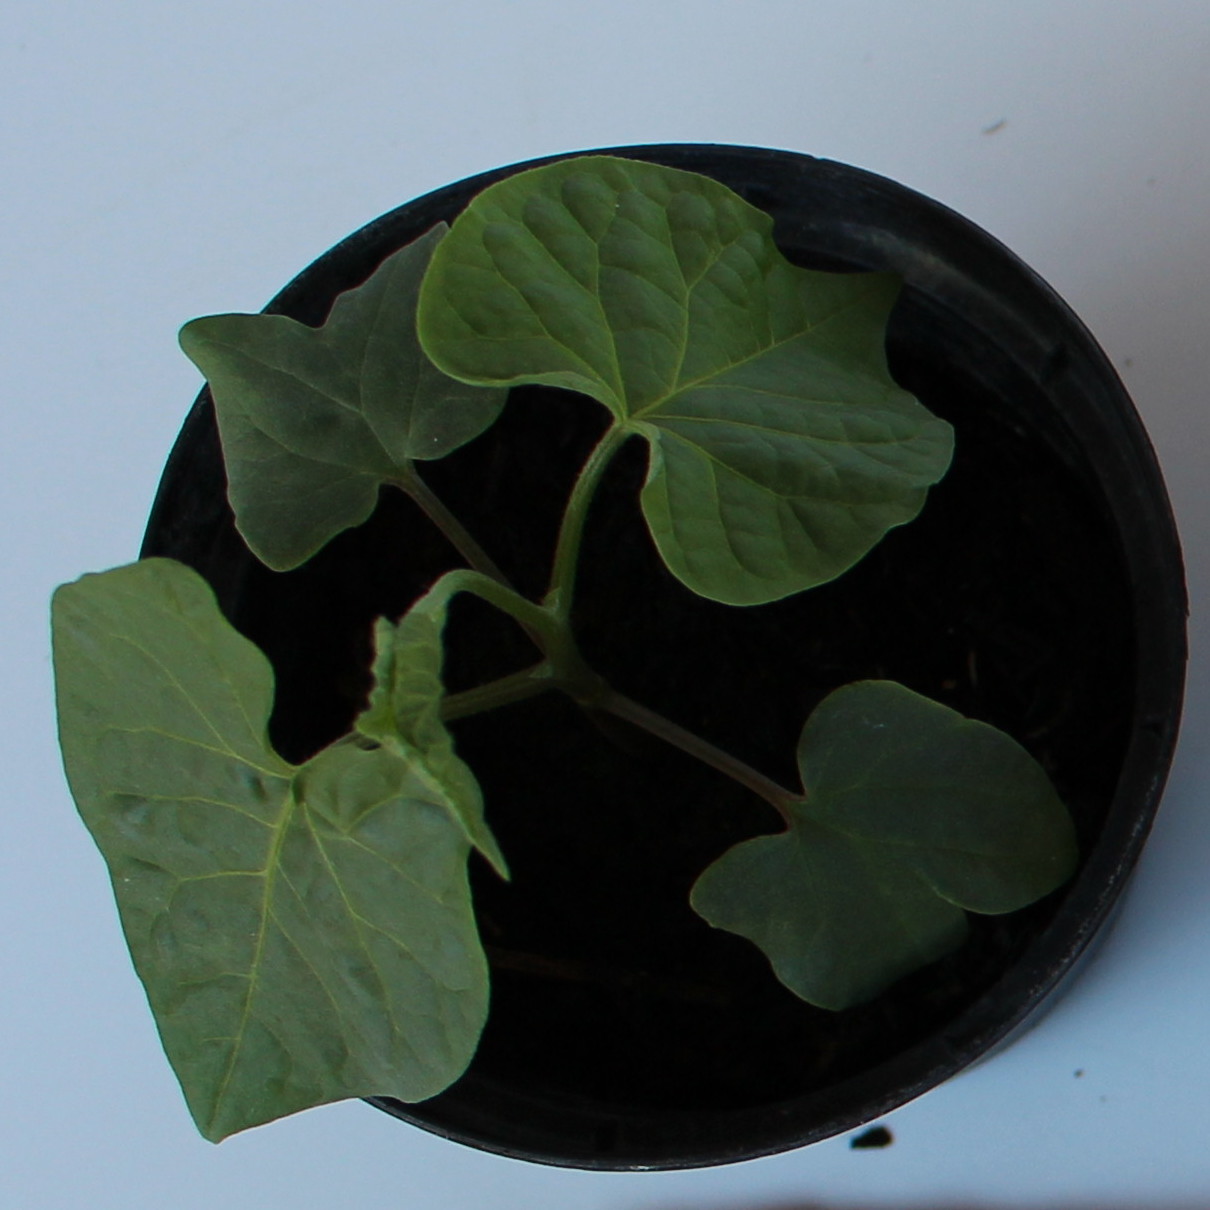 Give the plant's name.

Convolvulus arvensis
